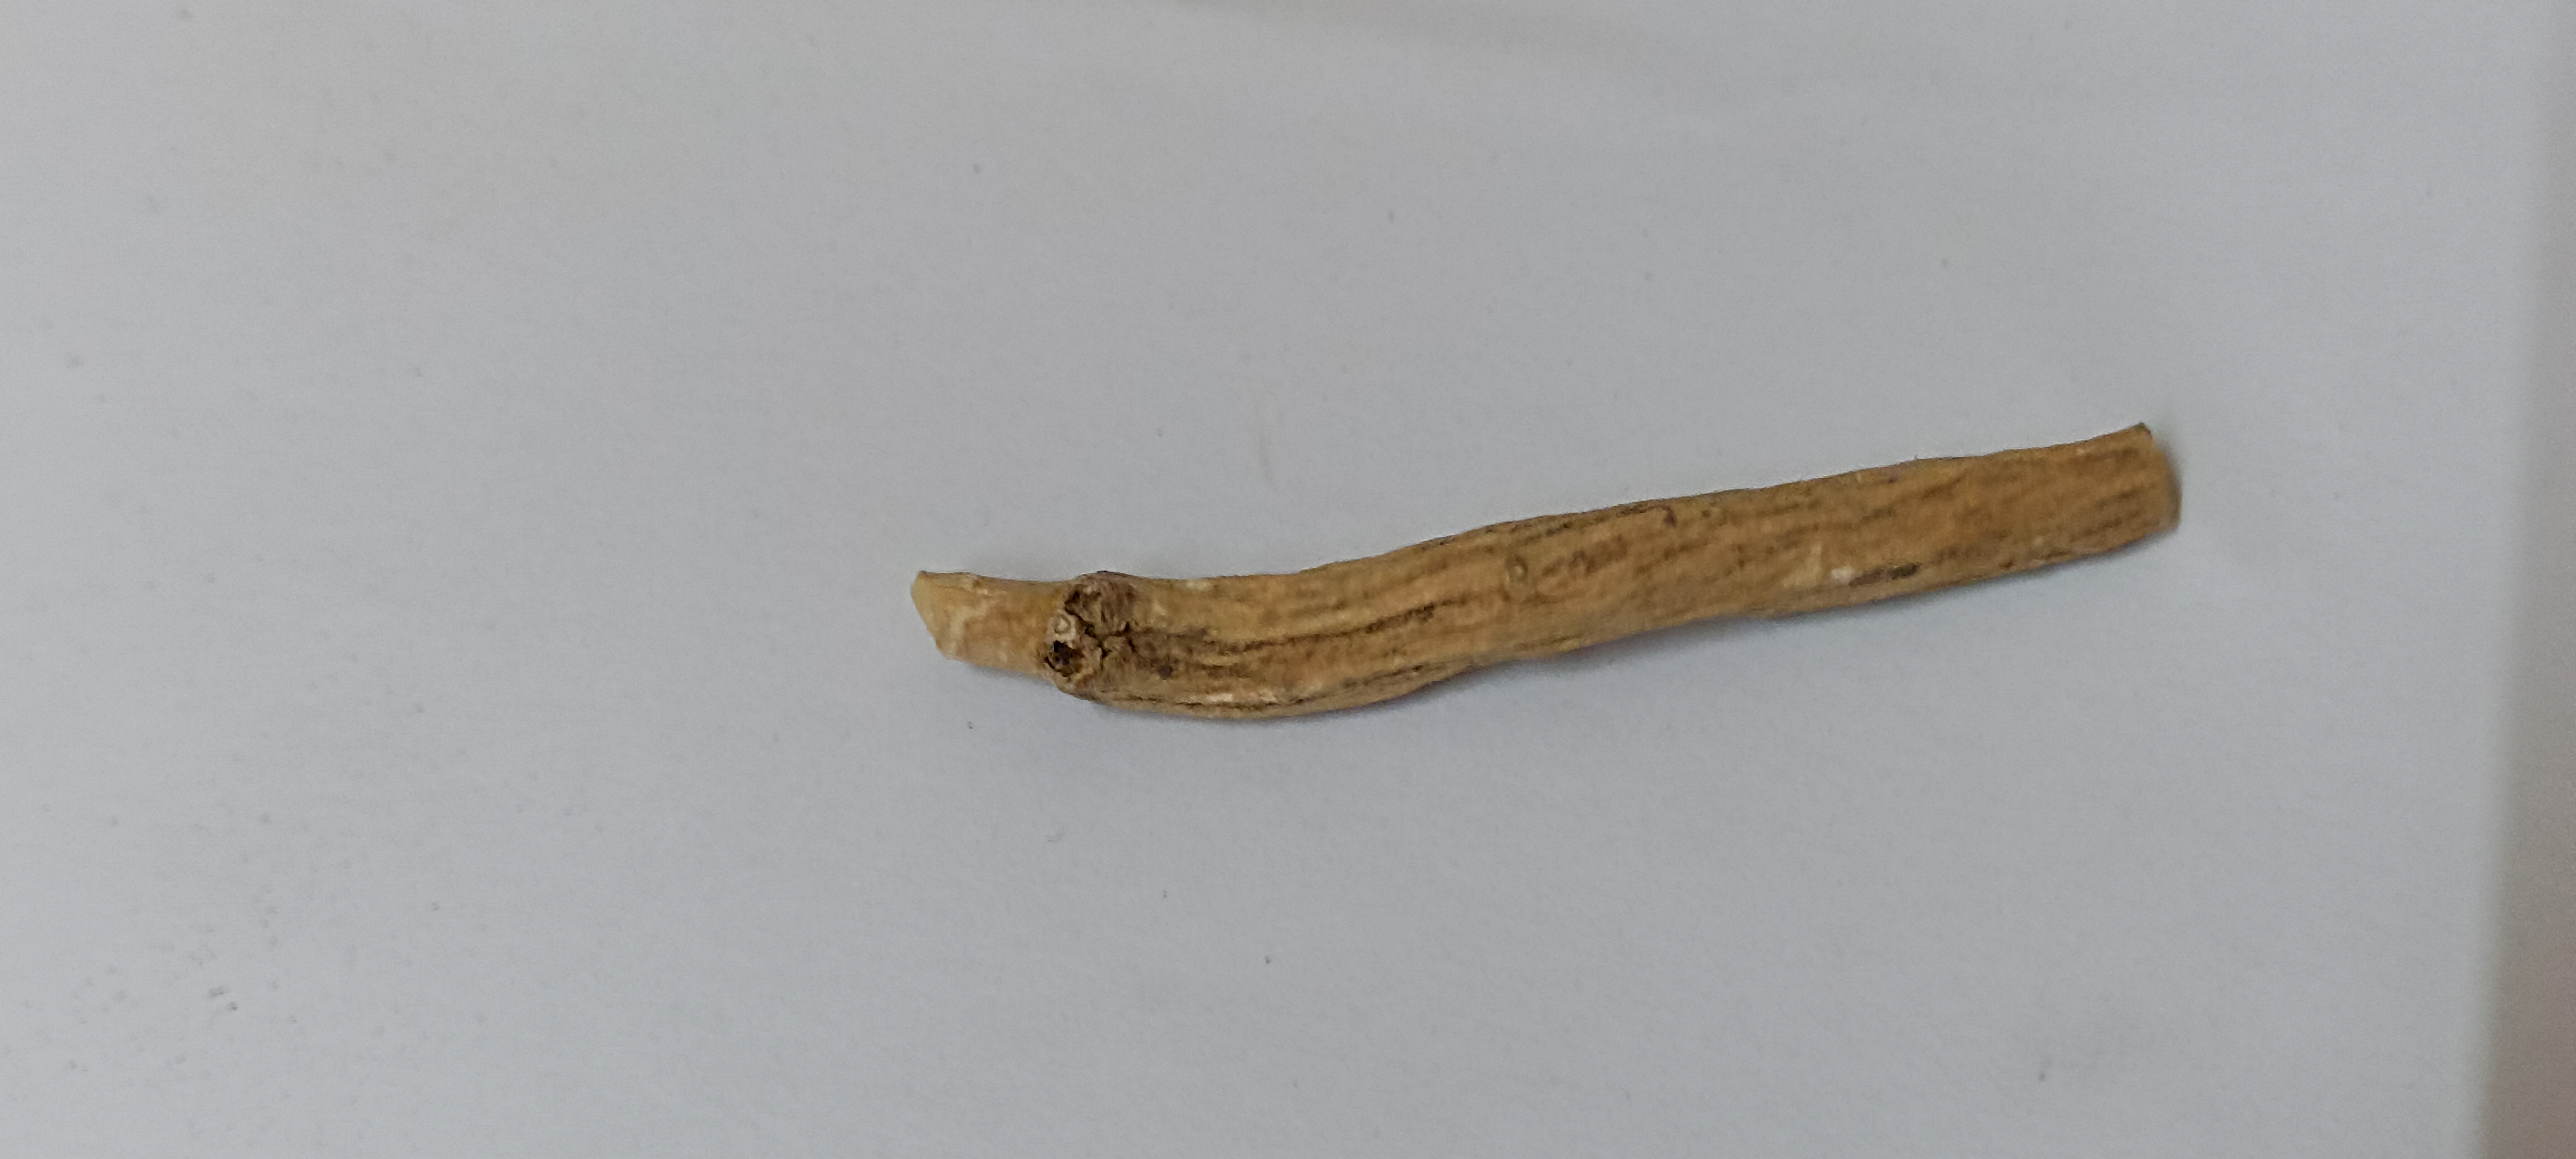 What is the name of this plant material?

ashwagandha
